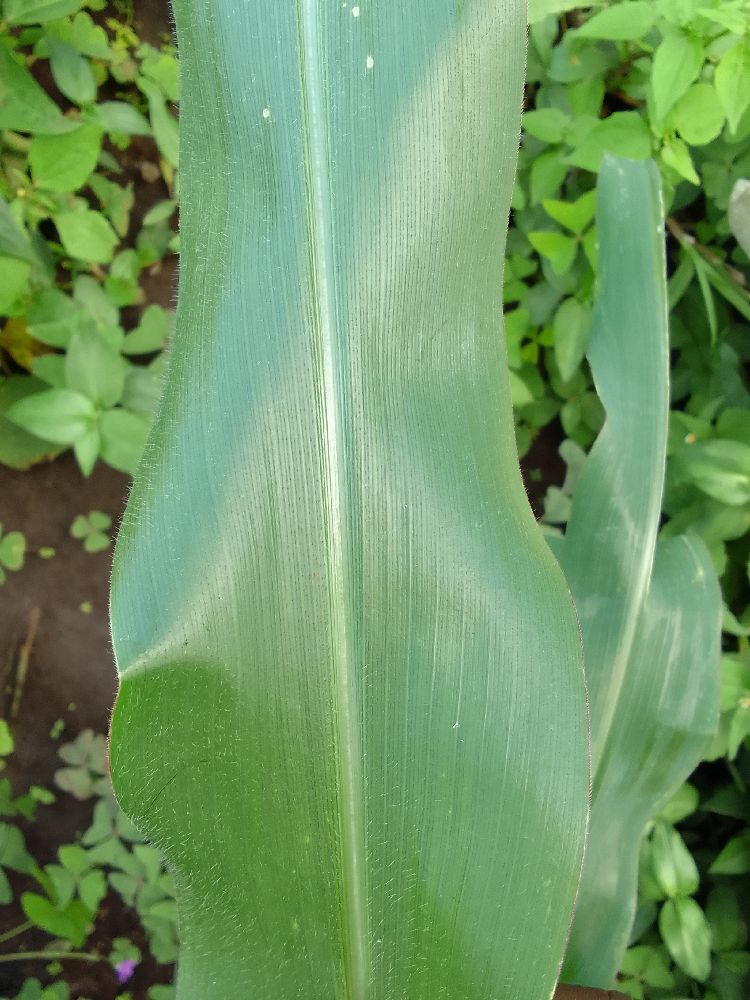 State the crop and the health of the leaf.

maize, healthy
